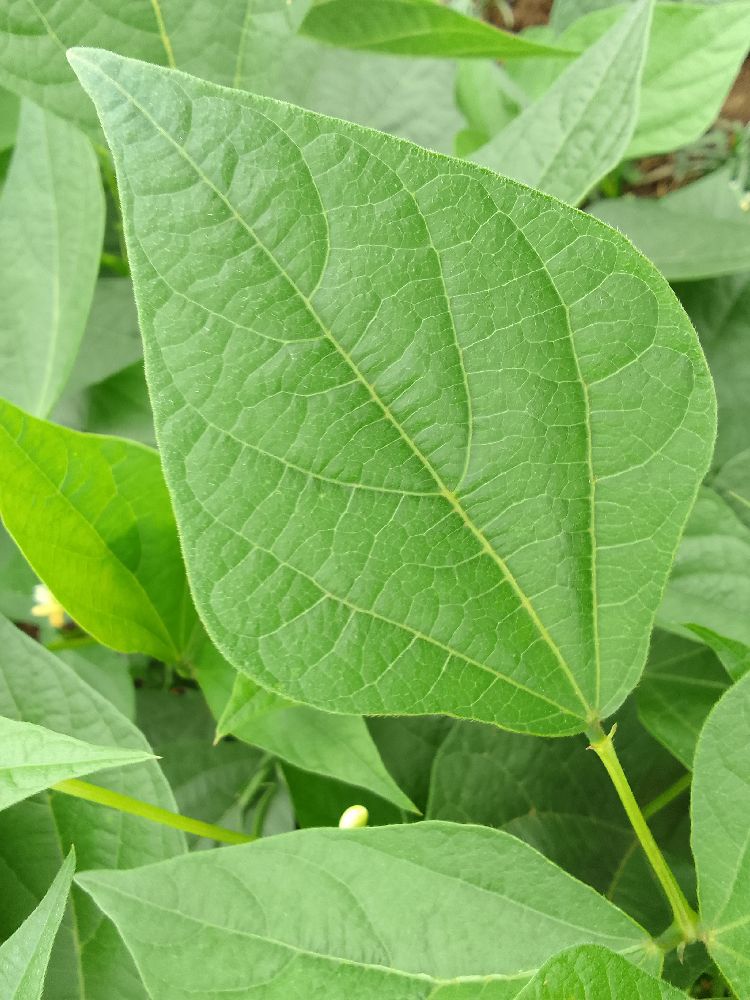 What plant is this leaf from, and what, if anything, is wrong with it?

common bean, healthy
